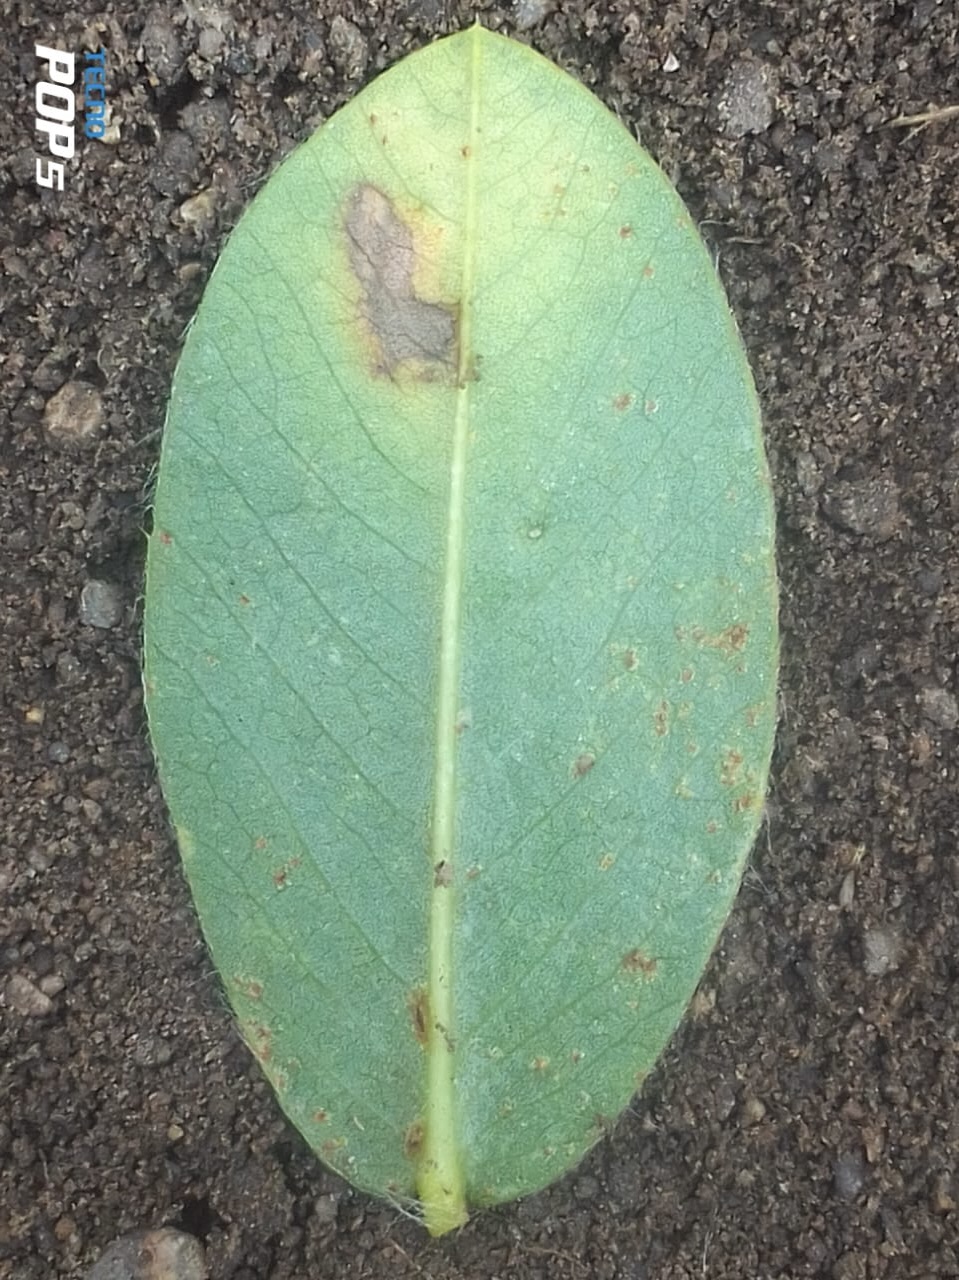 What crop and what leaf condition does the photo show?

peanut, phoma arachidicola
